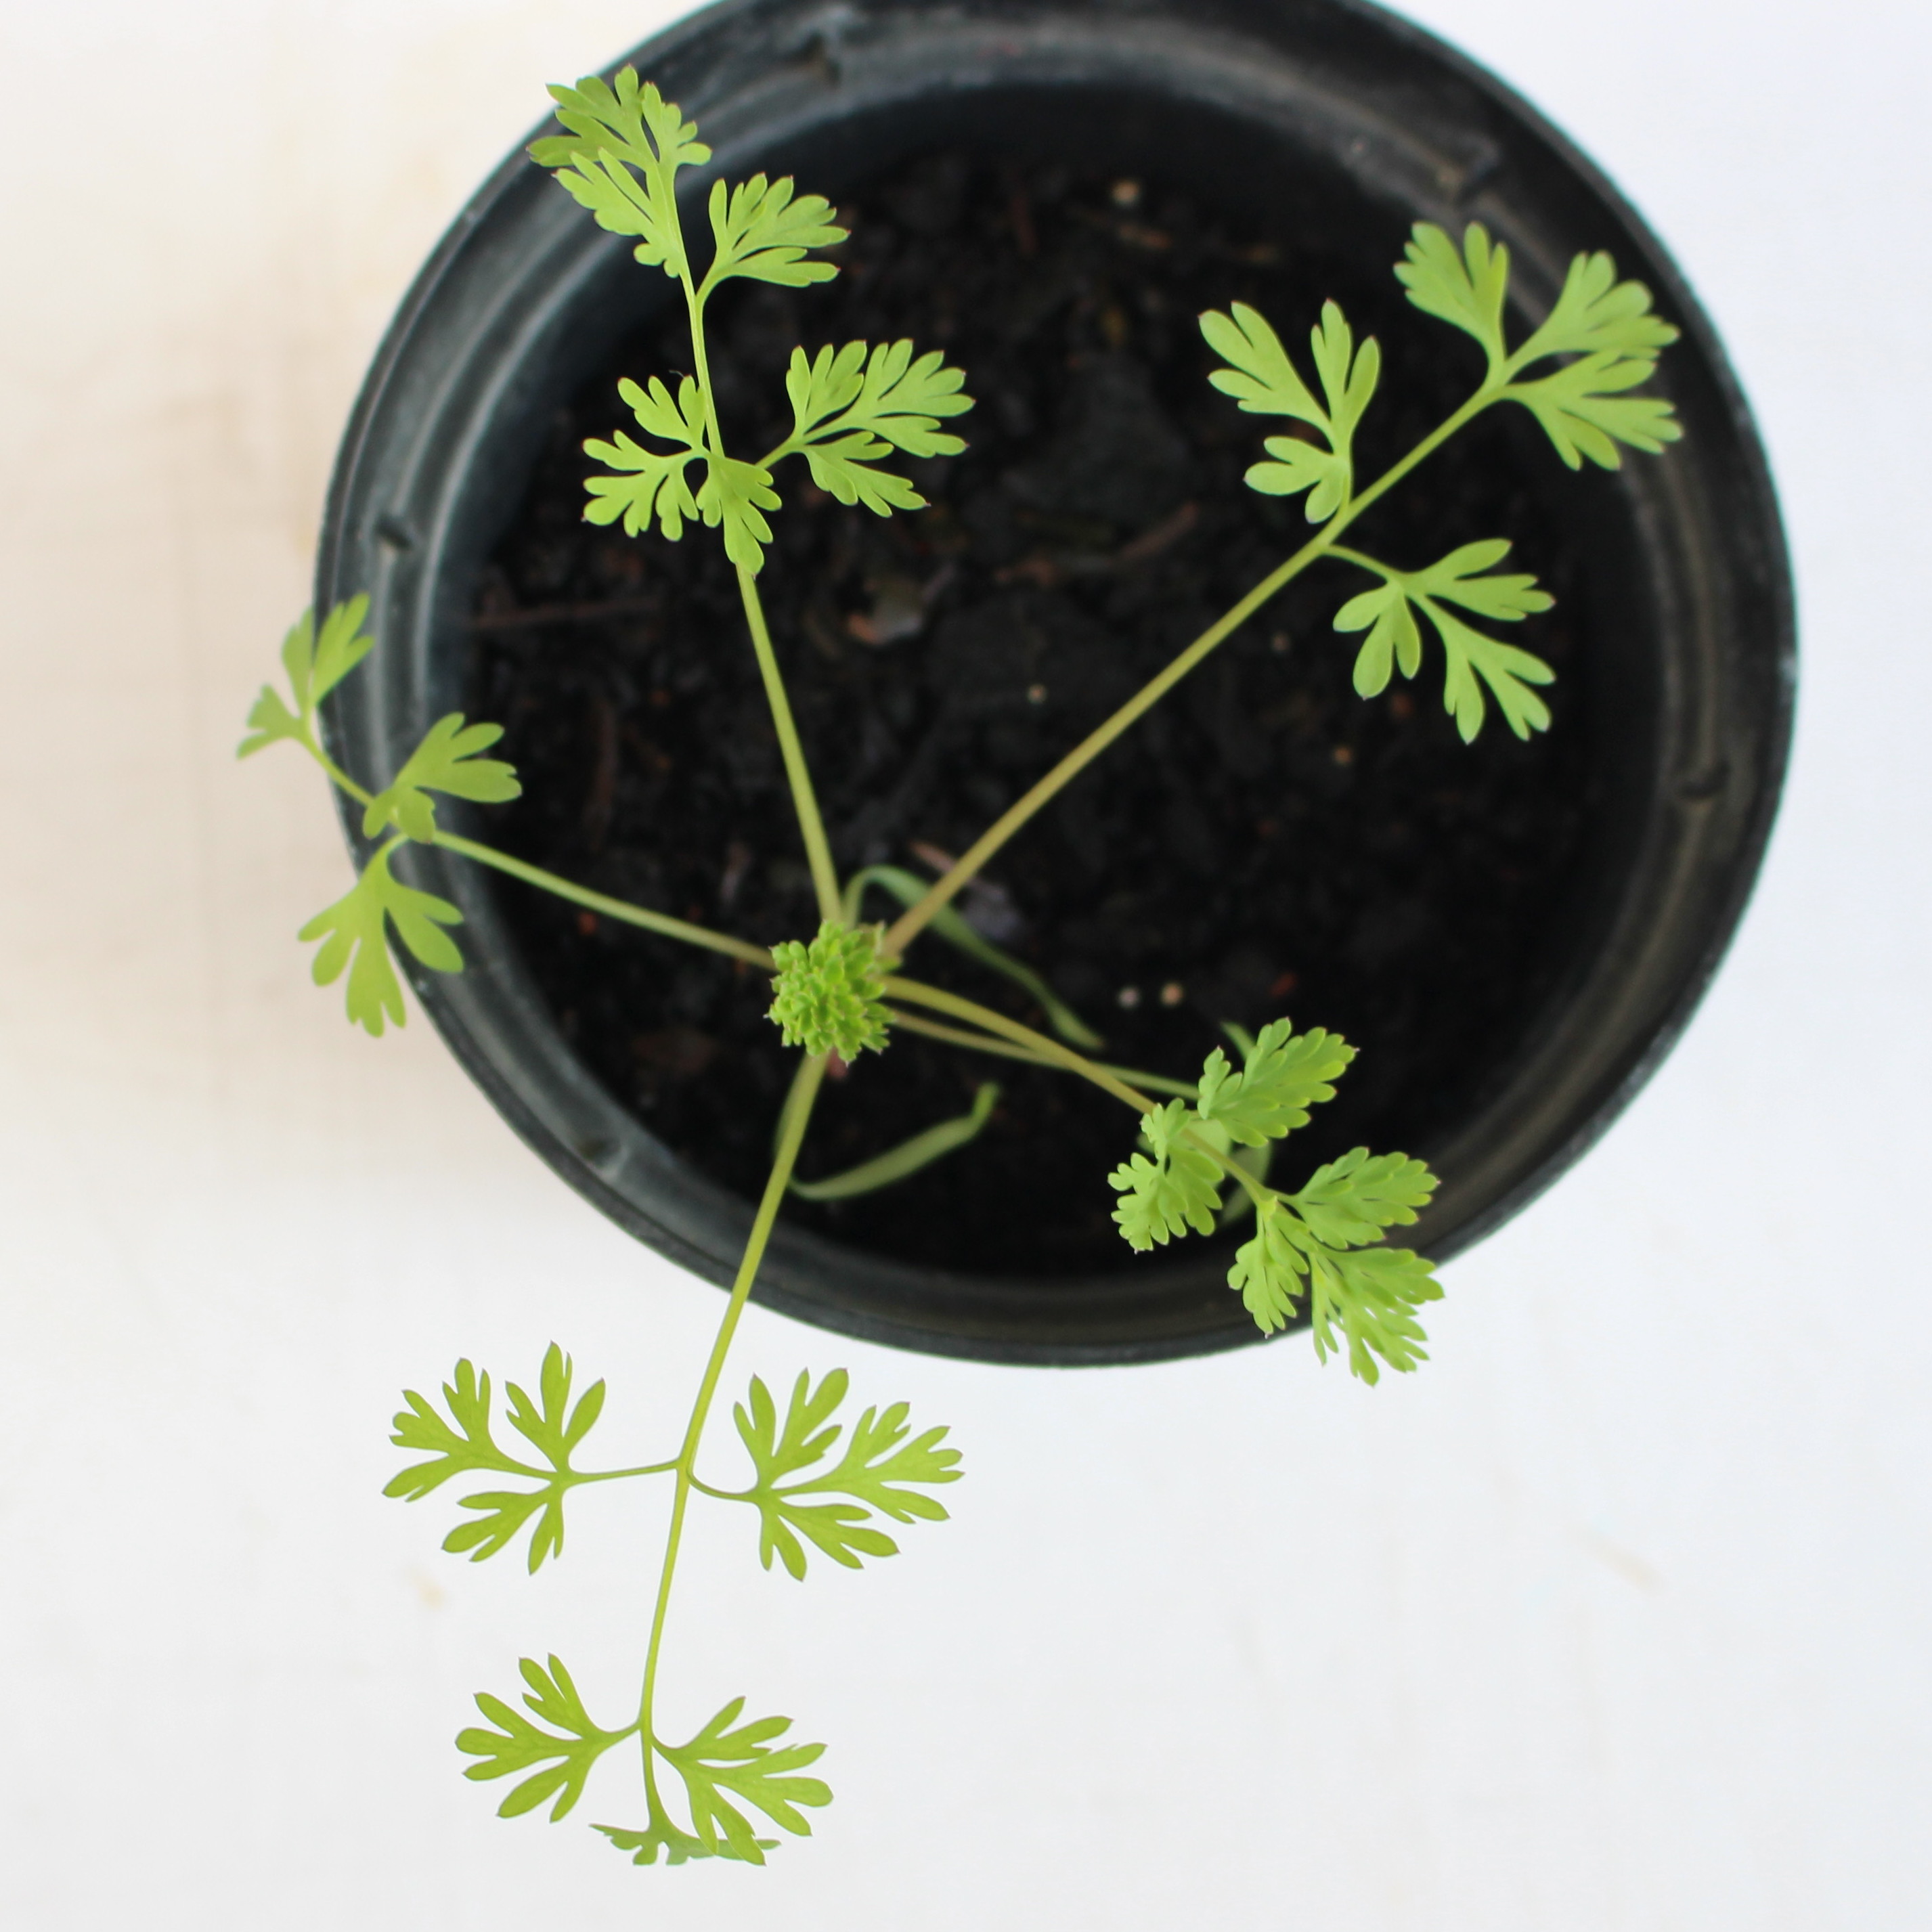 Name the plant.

Fumaria officinalis
